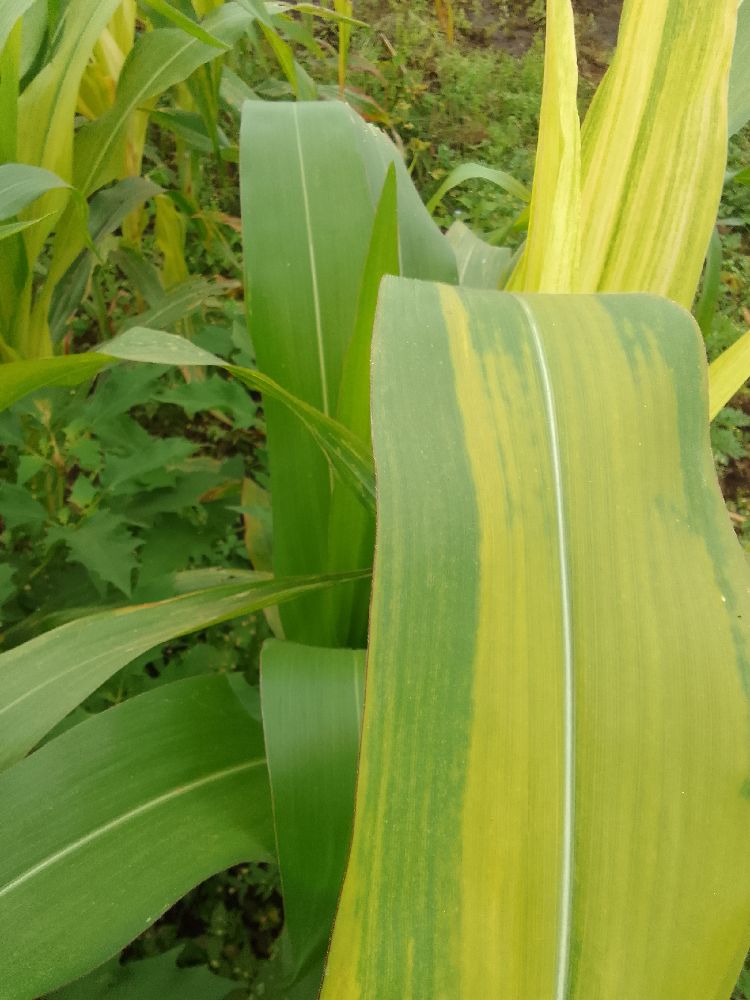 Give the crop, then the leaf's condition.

maize, maize lethal necrosis
